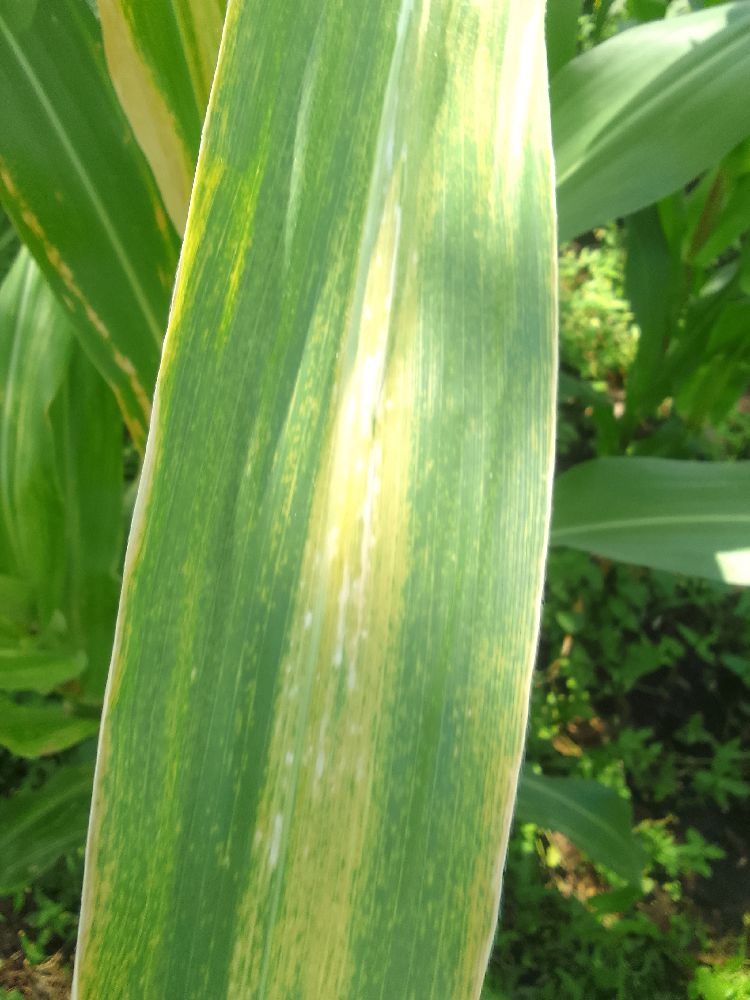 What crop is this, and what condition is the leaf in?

maize, maize lethal necrosis
